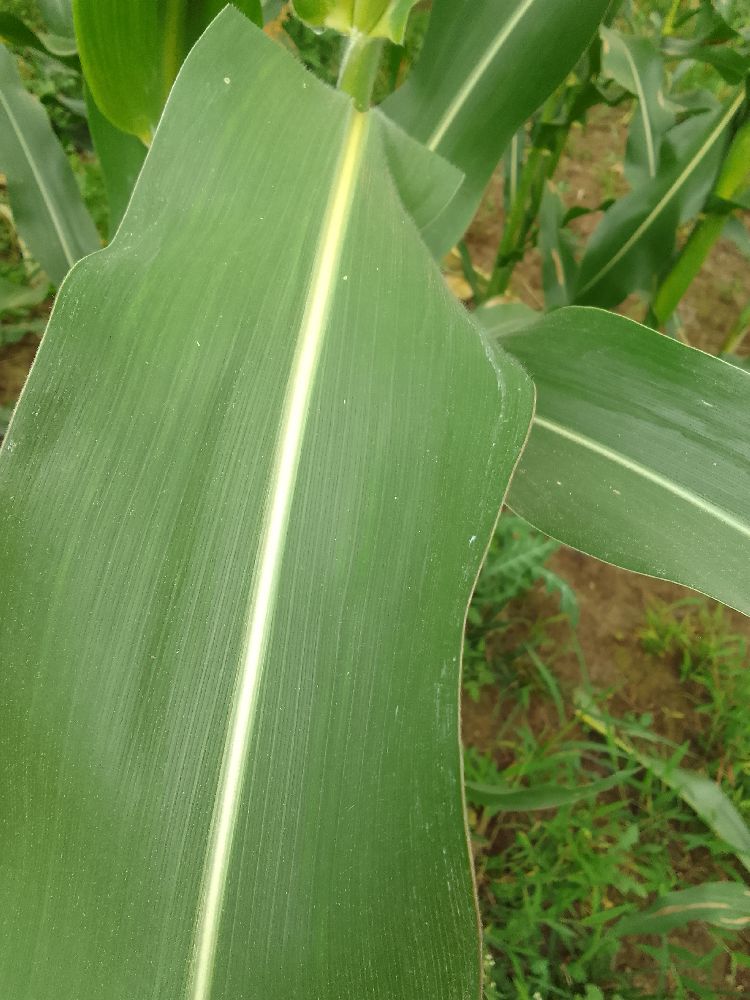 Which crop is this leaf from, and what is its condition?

maize, healthy
